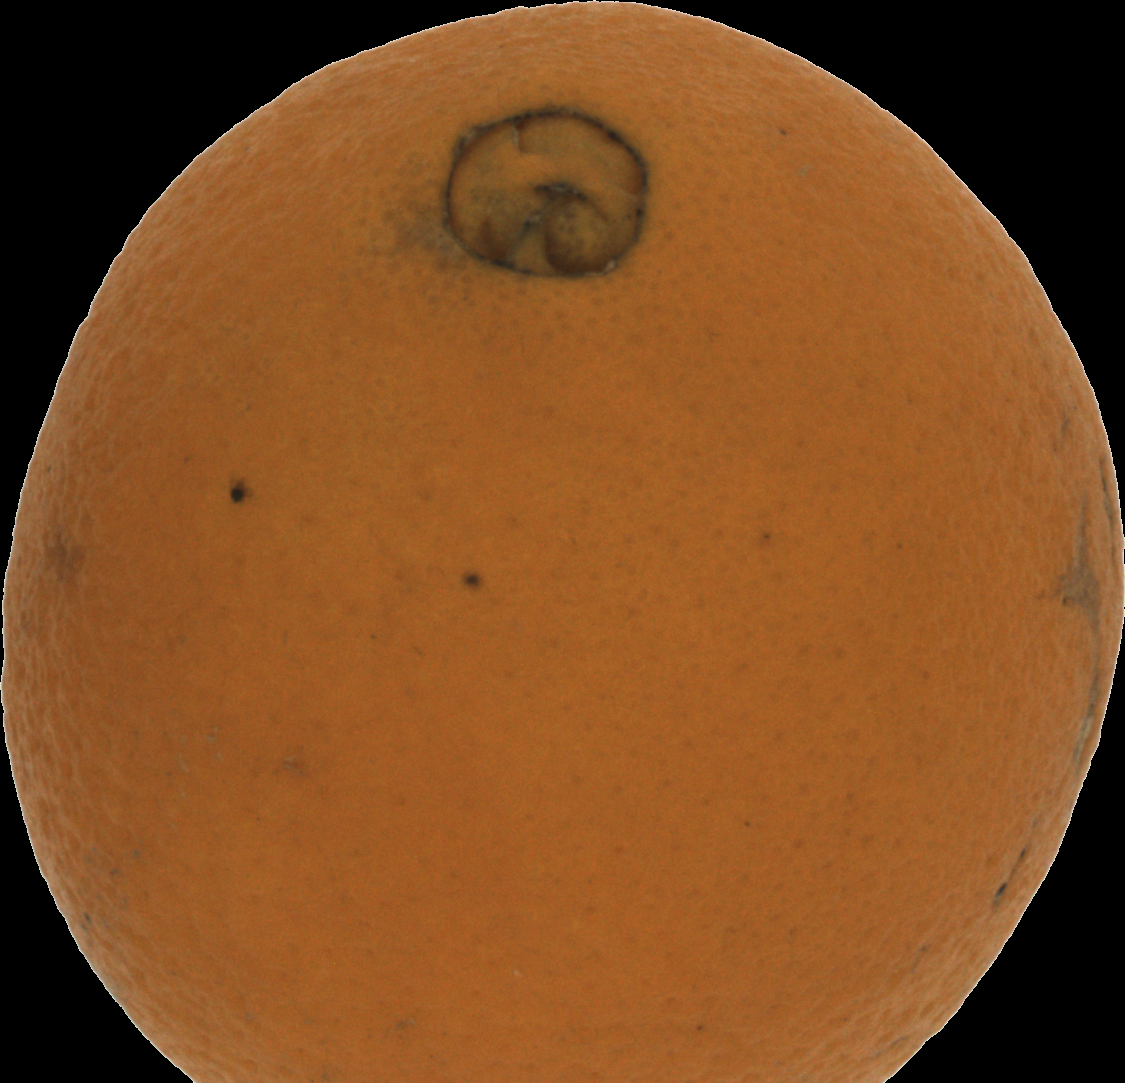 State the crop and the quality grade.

orange, bad
